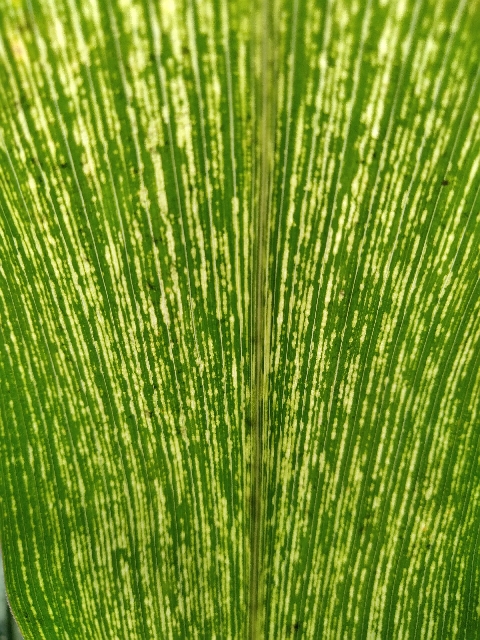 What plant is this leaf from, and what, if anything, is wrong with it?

maize, maize streak virus
